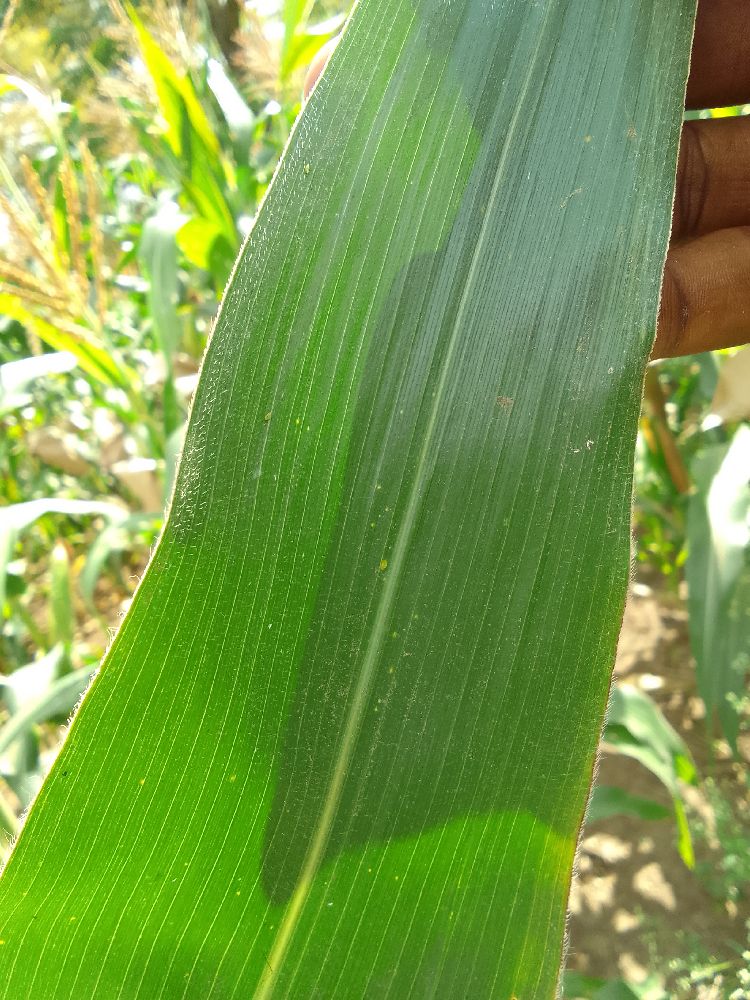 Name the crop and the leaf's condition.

maize, healthy
